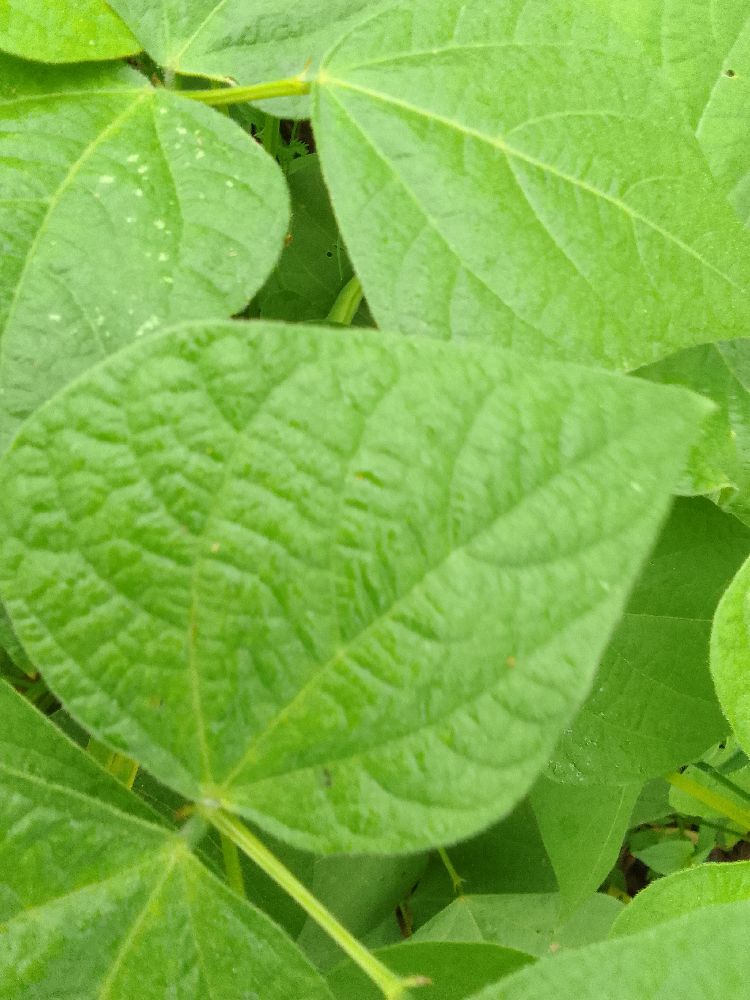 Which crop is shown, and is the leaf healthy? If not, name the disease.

common bean, healthy
